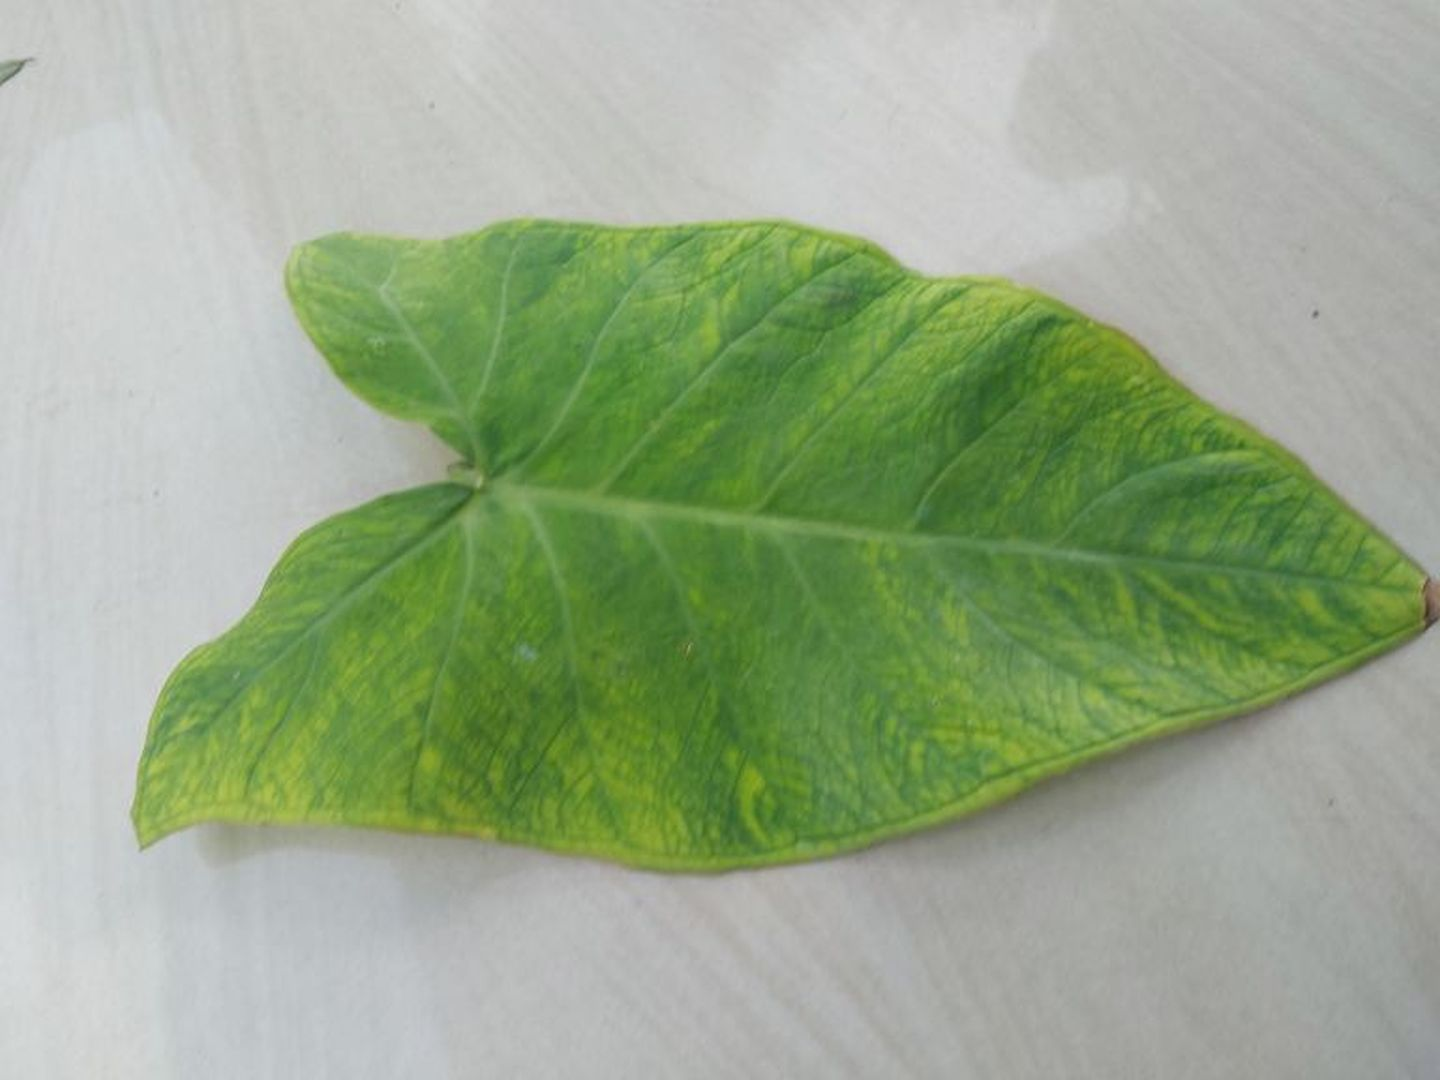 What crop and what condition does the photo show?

taro, mosaic
